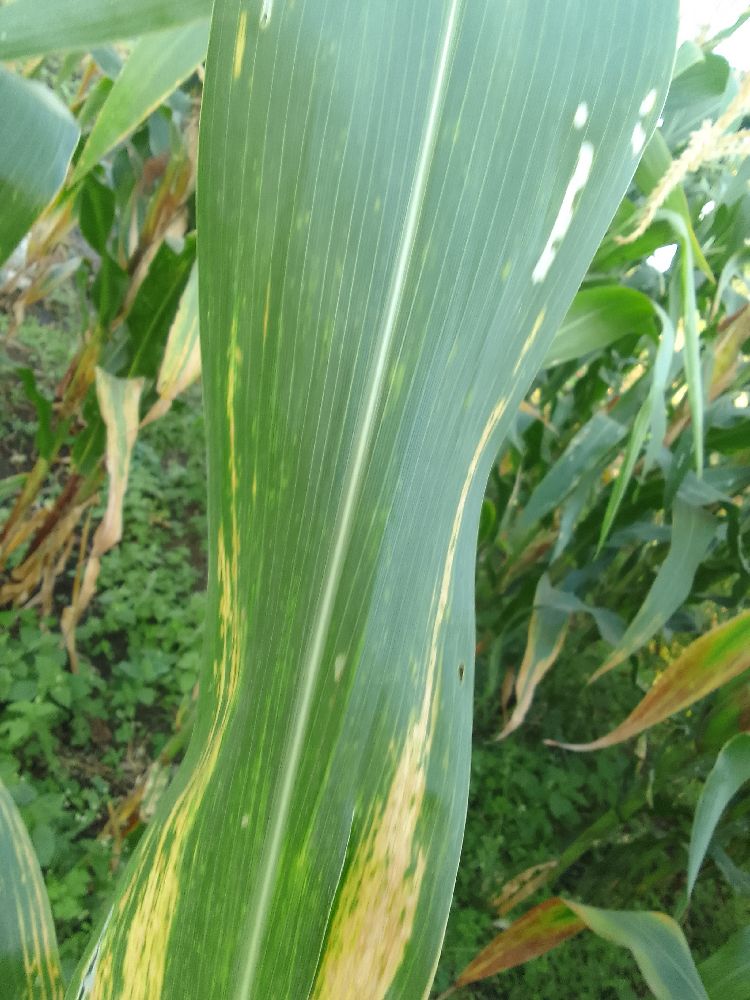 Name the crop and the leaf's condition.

maize, maize lethal necrosis
